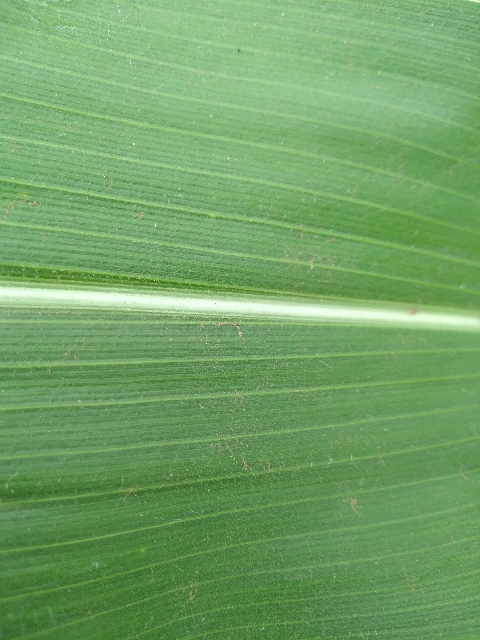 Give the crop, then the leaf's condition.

maize, healthy
